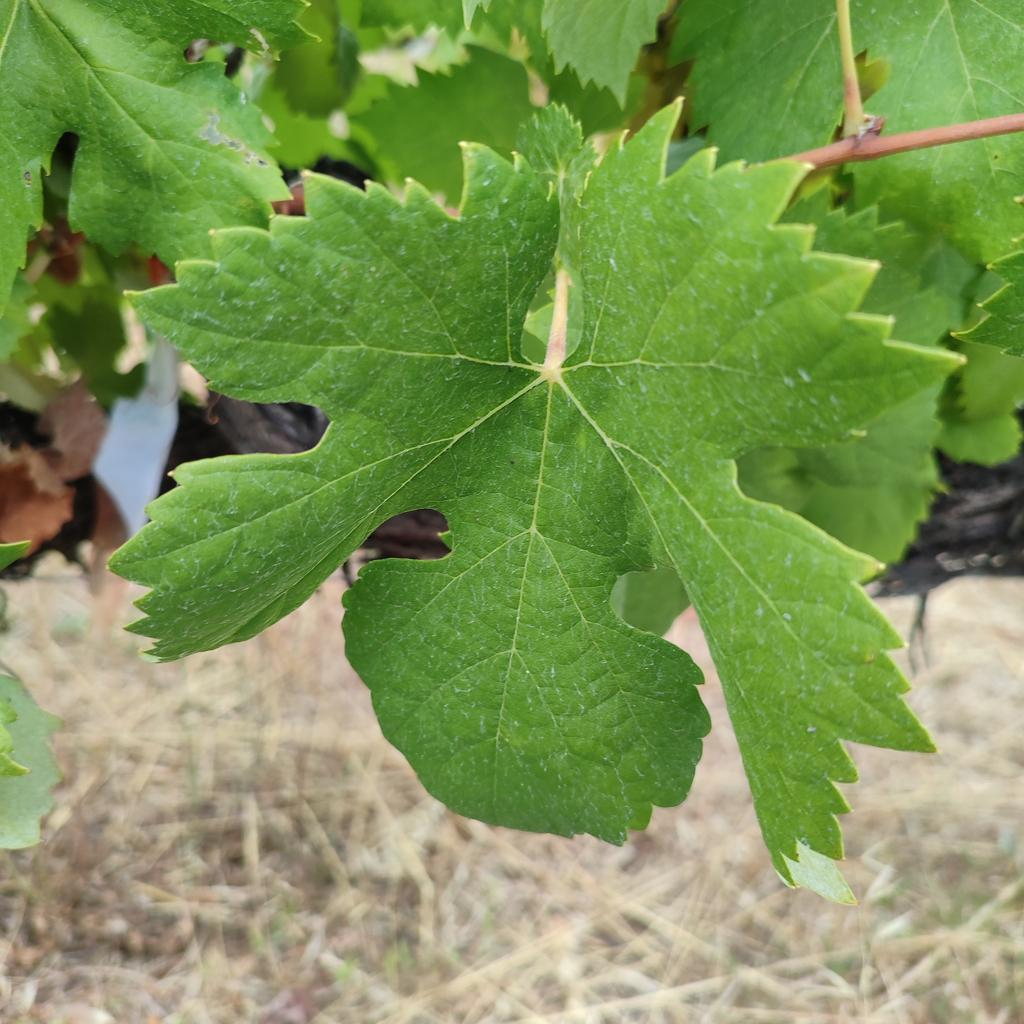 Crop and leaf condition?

grapevine, healthy
